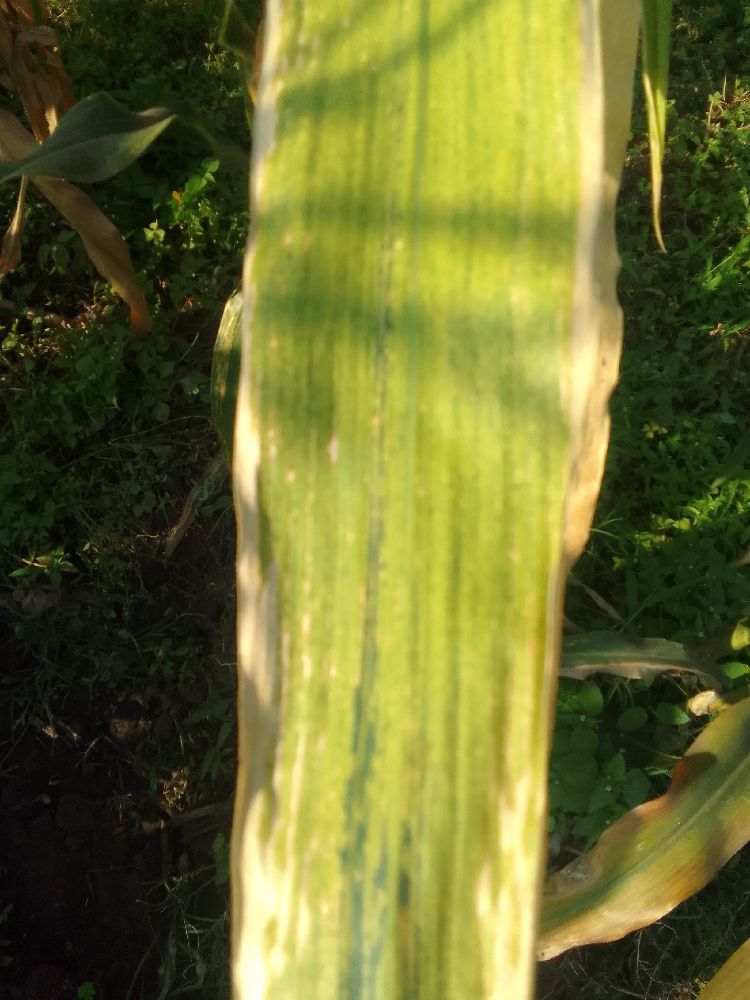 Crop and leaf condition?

maize, maize lethal necrosis
